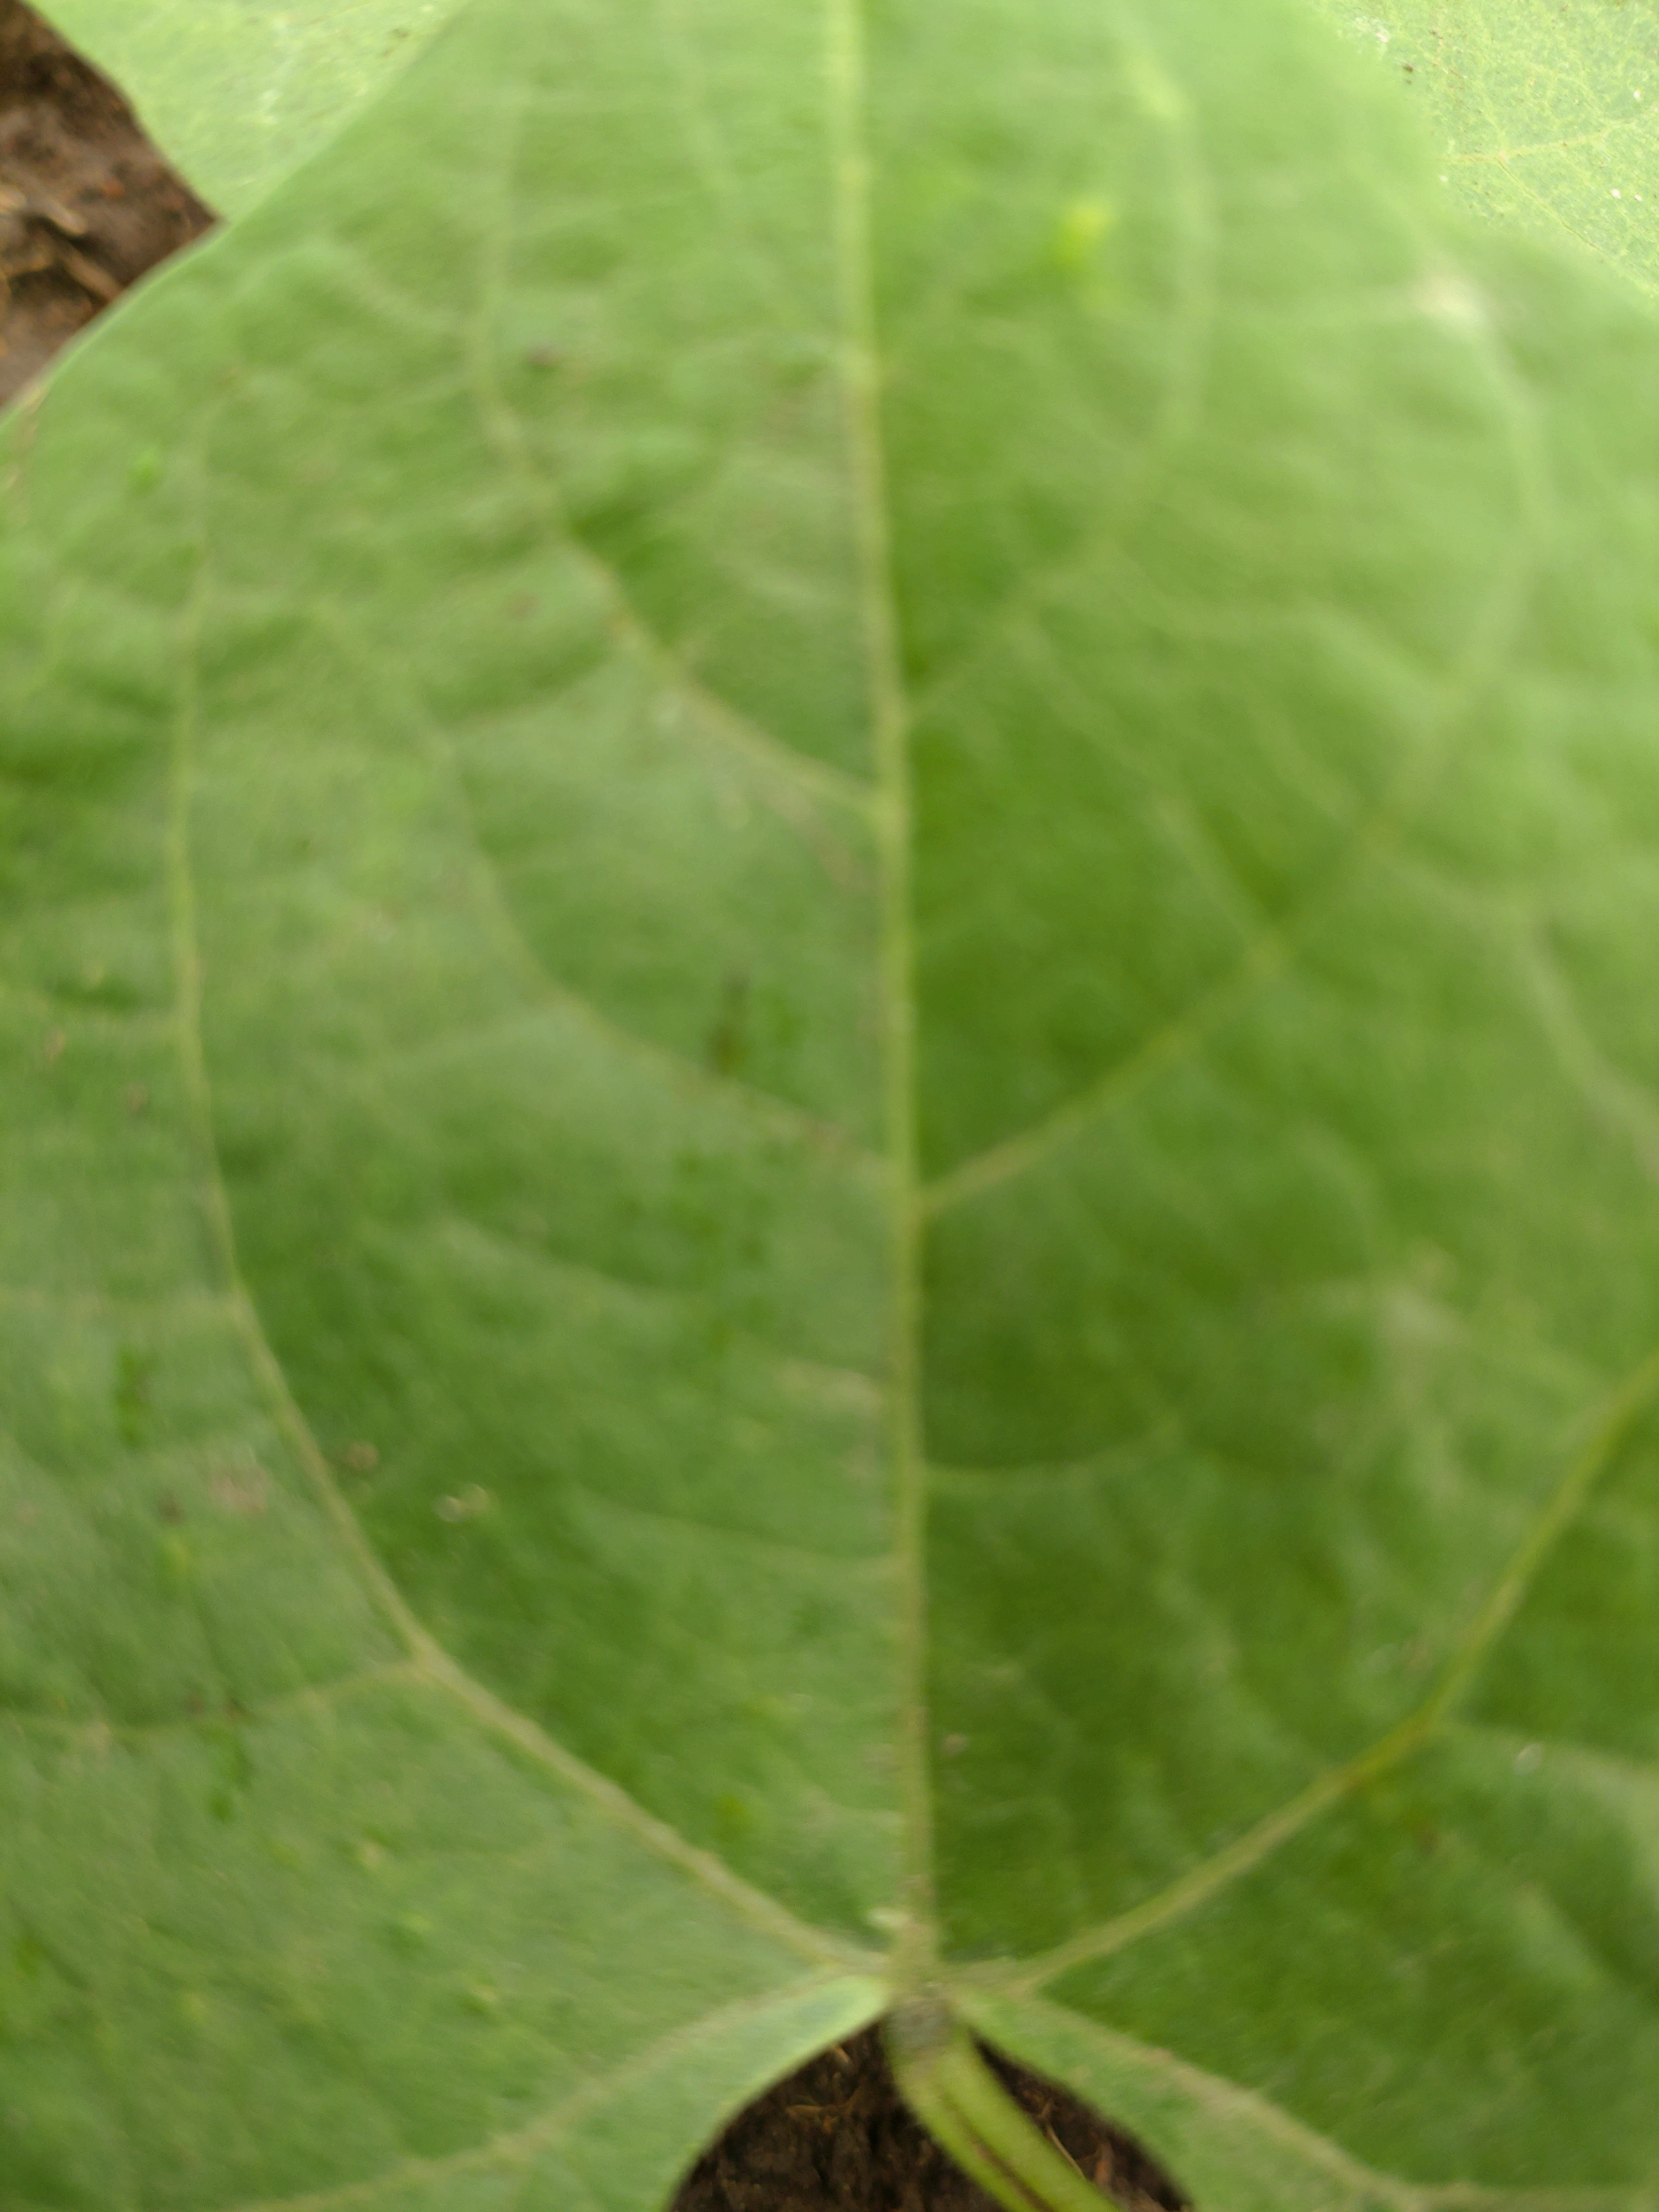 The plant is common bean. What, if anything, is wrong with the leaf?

healthy
